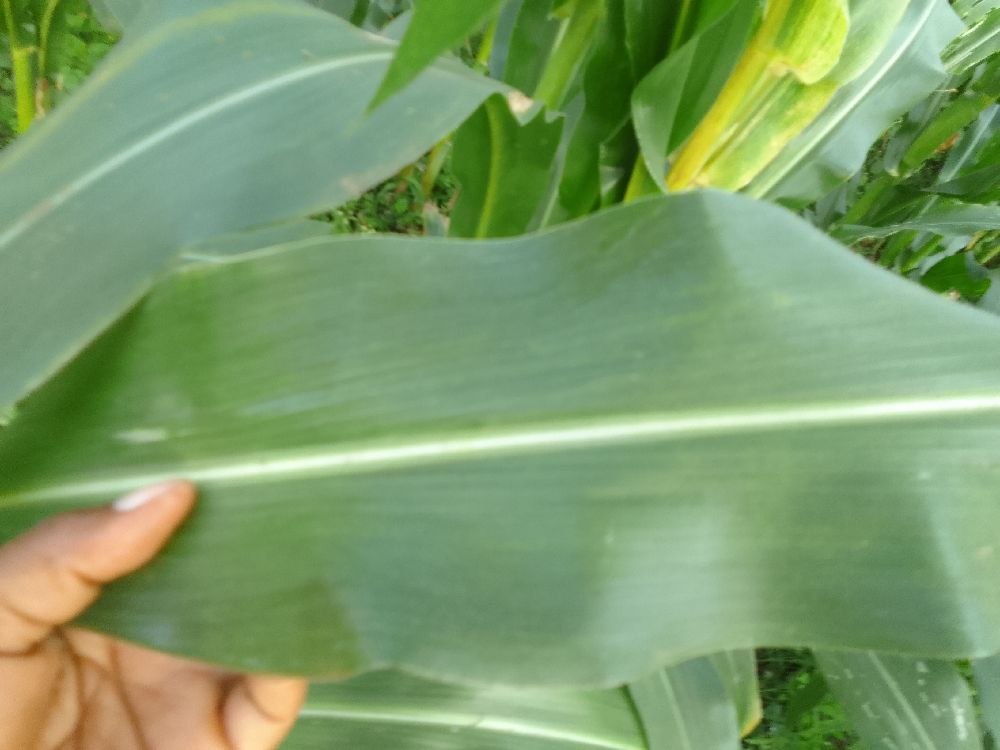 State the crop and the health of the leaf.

maize, healthy
